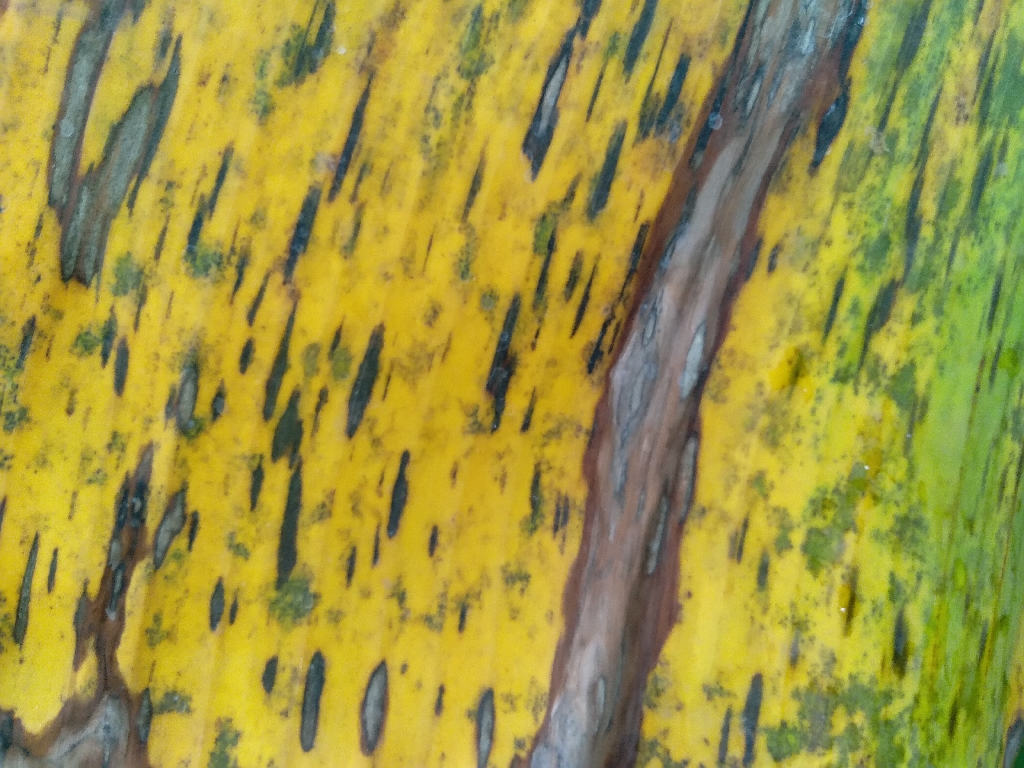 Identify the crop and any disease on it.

banana, black sigatoka
